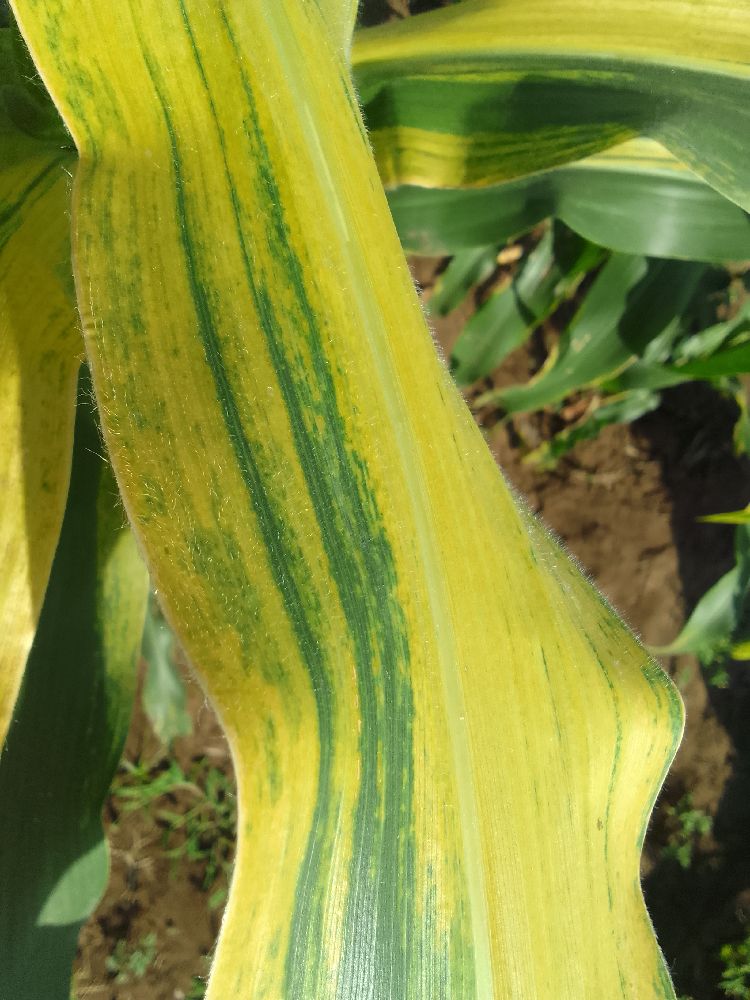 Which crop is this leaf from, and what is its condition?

maize, maize lethal necrosis
